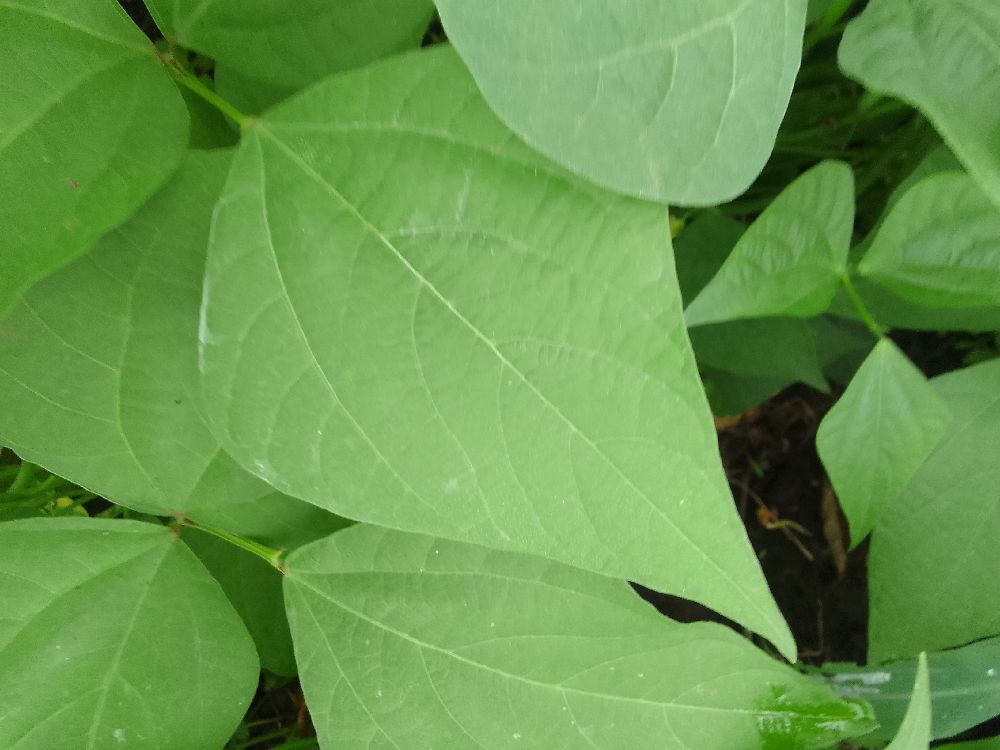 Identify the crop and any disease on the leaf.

common bean, healthy
